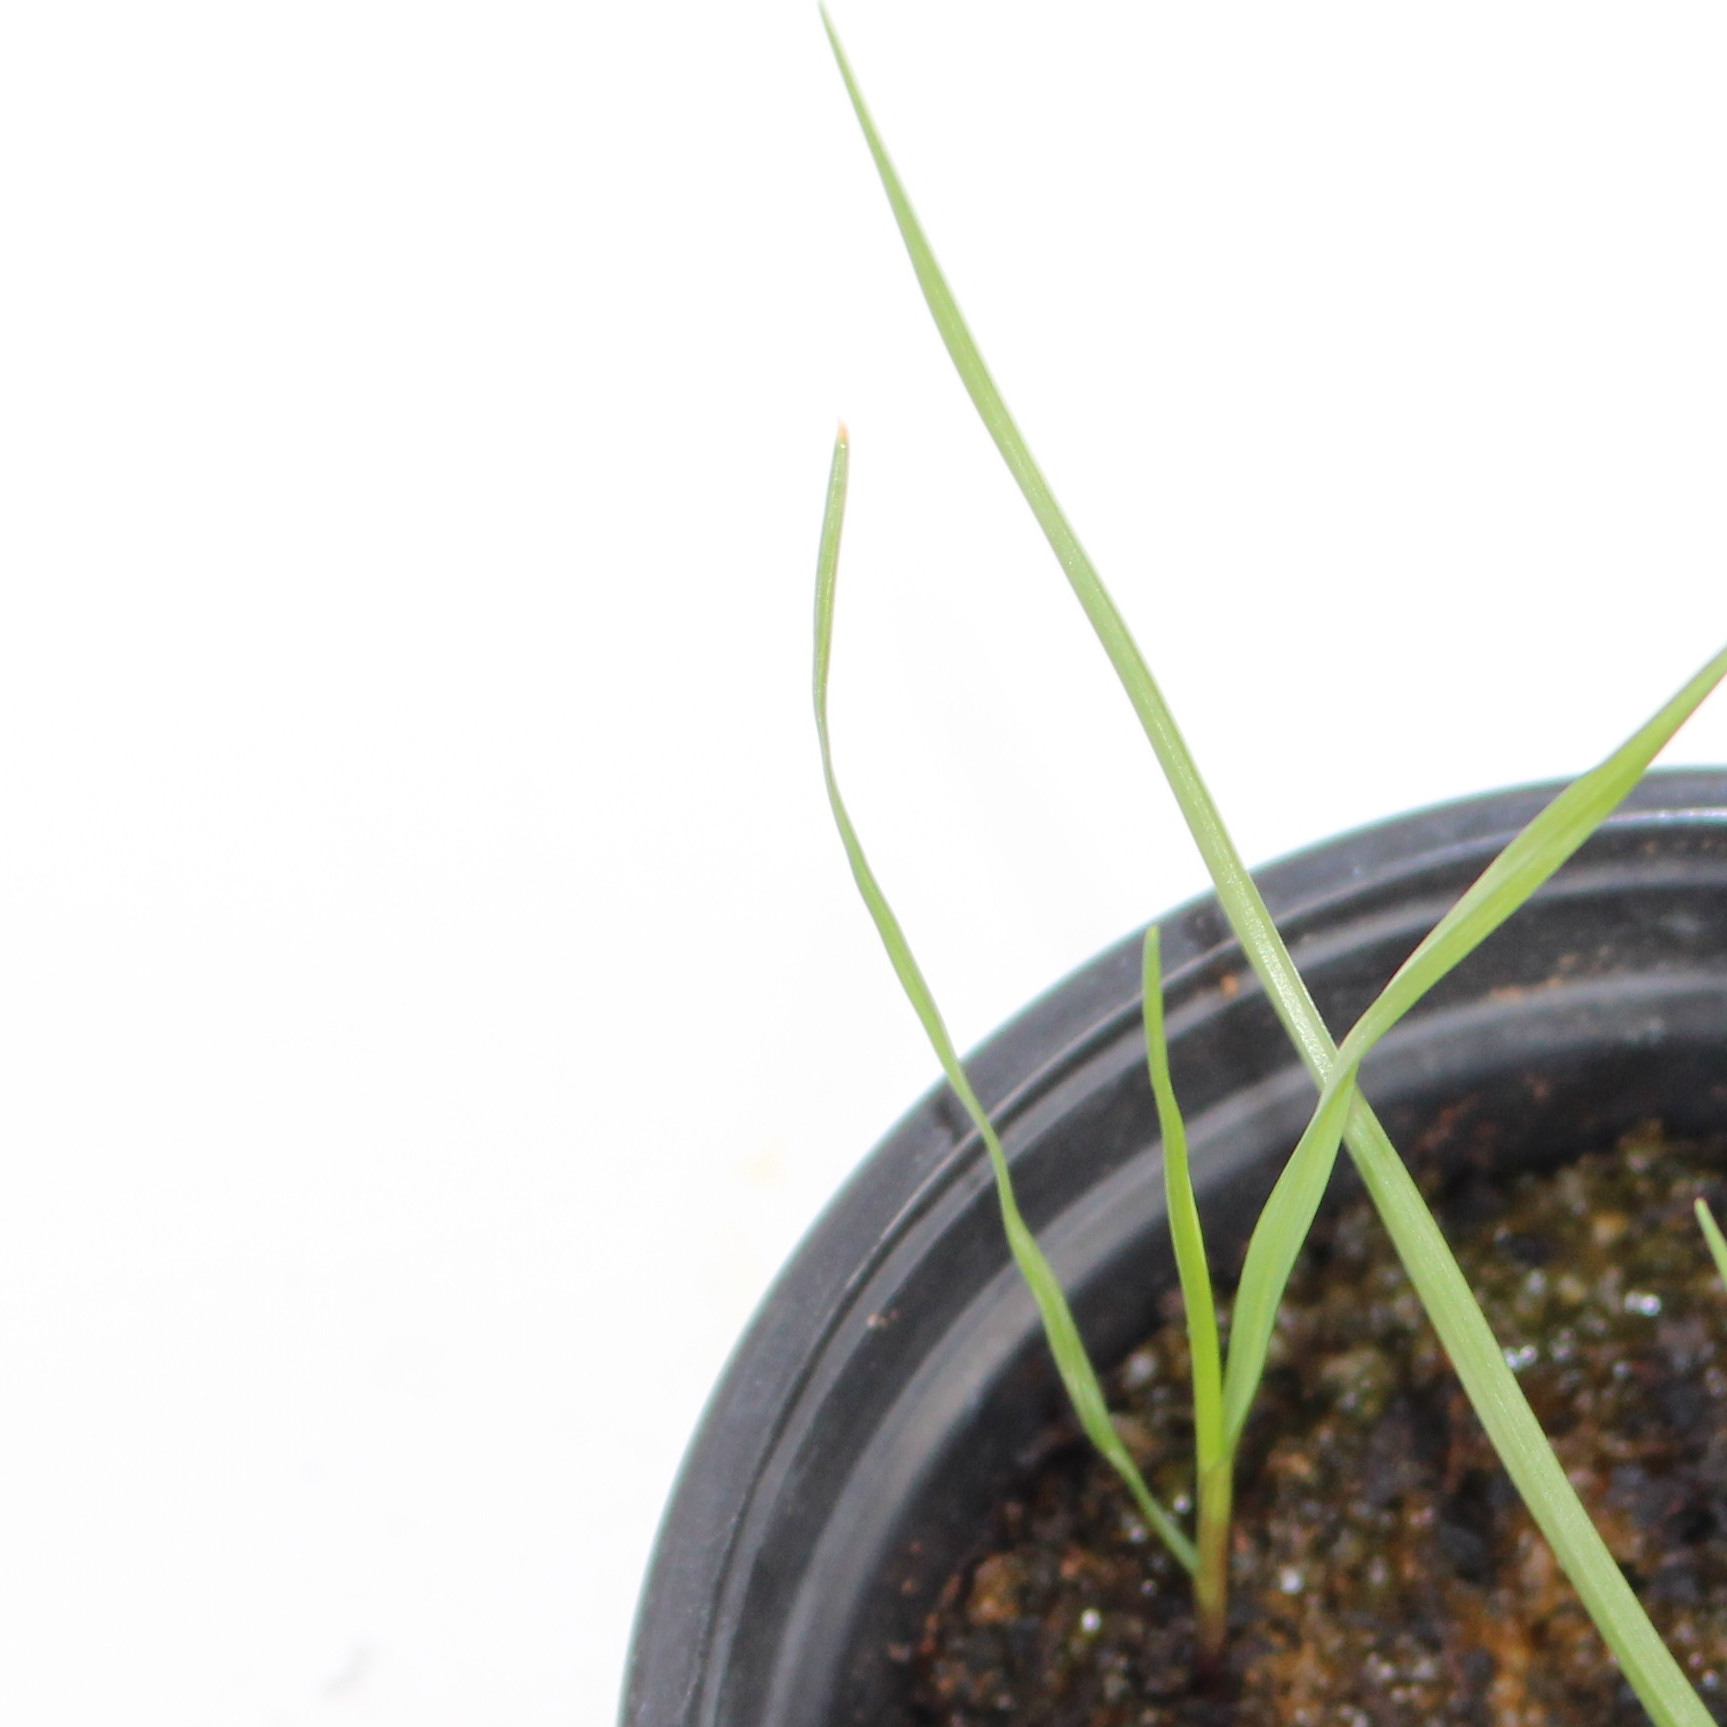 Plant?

Lolium multiflorum
